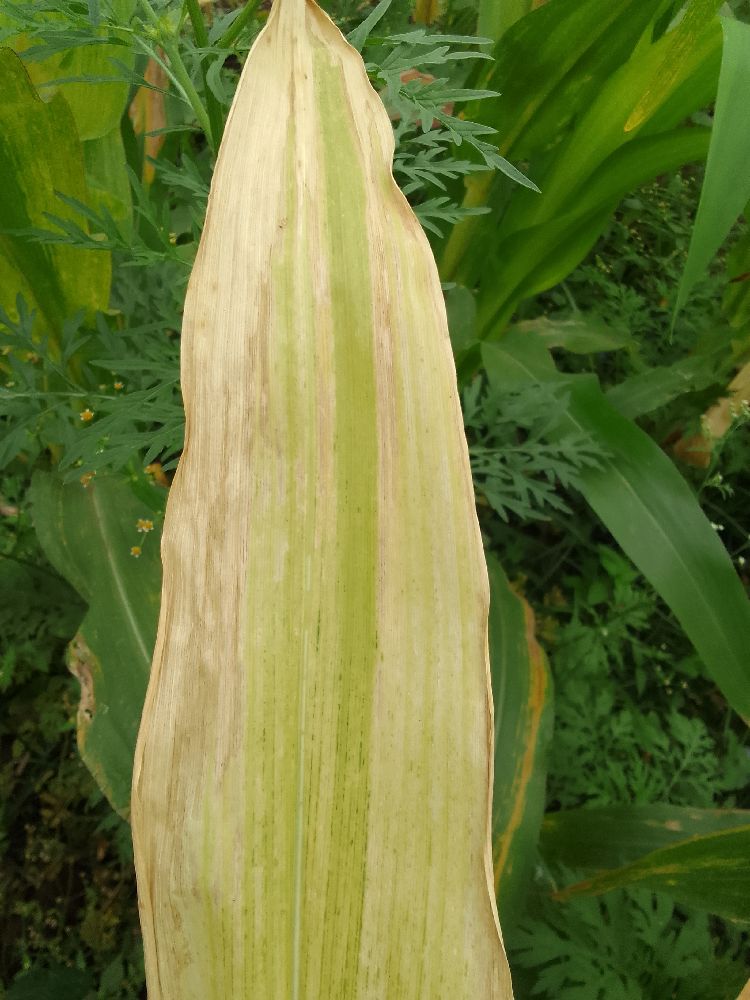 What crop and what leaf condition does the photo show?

maize, maize lethal necrosis
